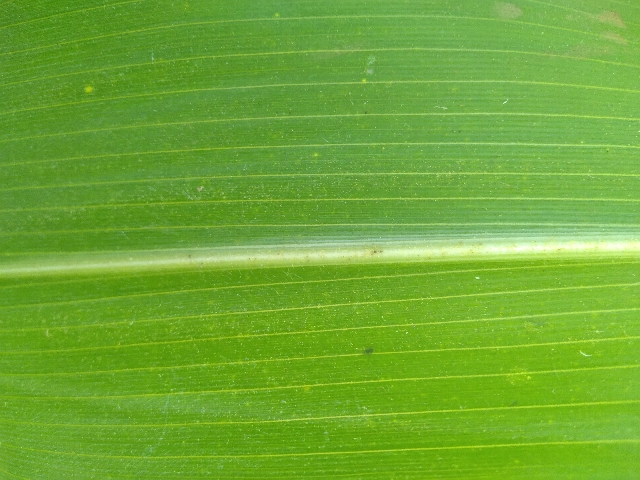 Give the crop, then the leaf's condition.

maize, healthy
